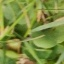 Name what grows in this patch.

grass
